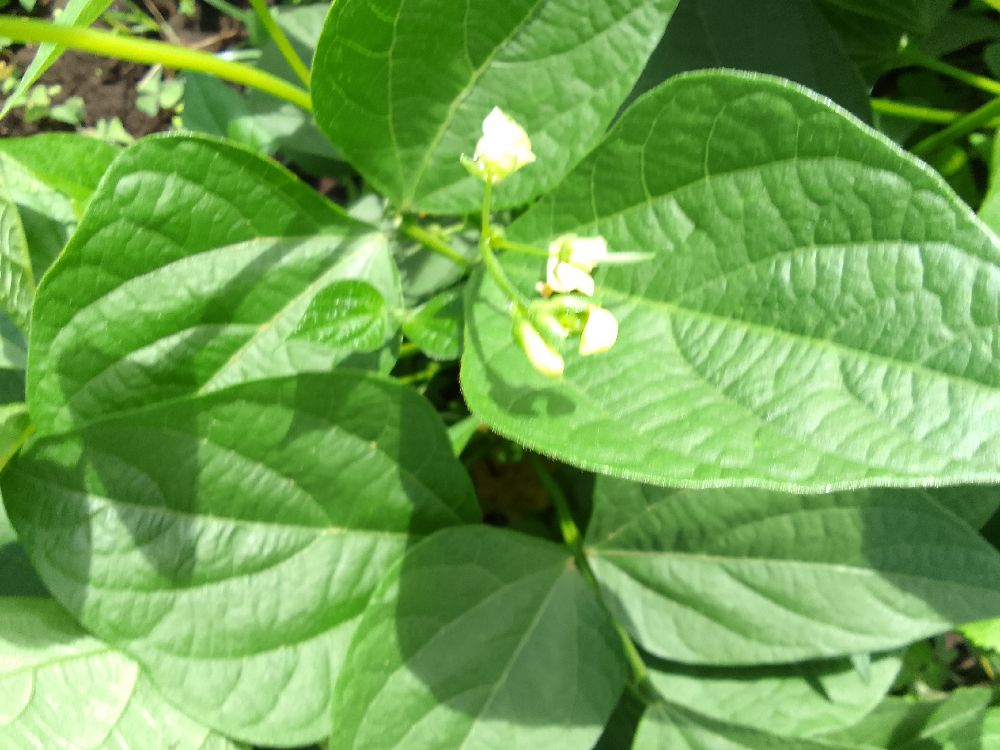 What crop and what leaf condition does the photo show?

common bean, healthy
